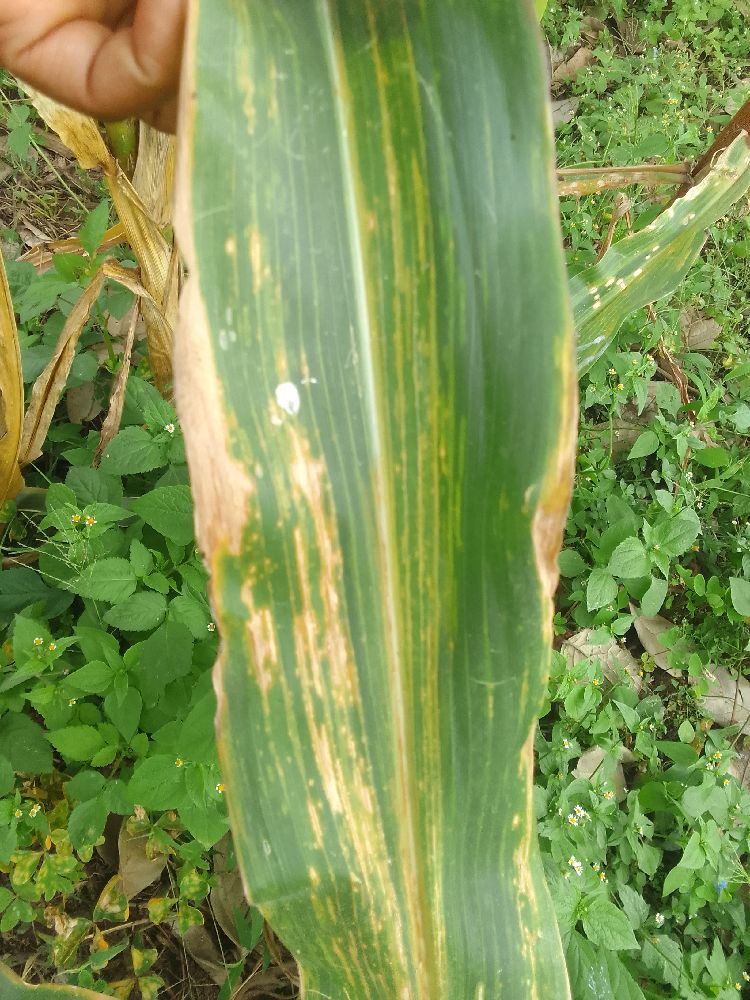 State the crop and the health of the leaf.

maize, maize lethal necrosis
